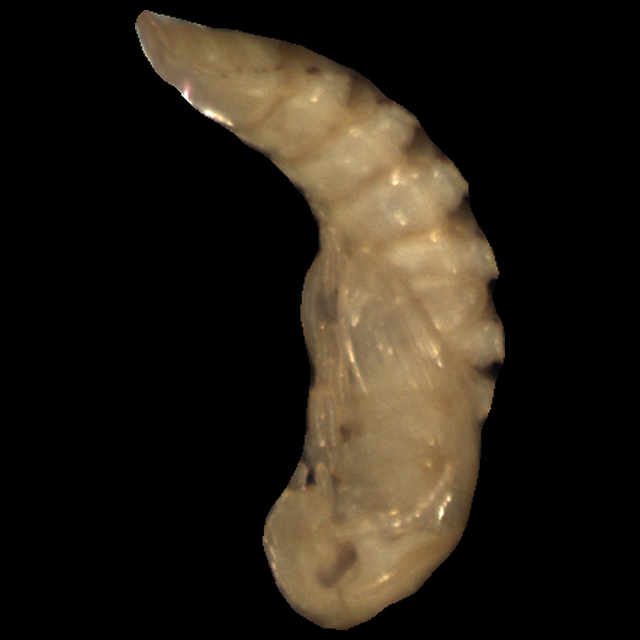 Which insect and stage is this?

mealworm pupa
